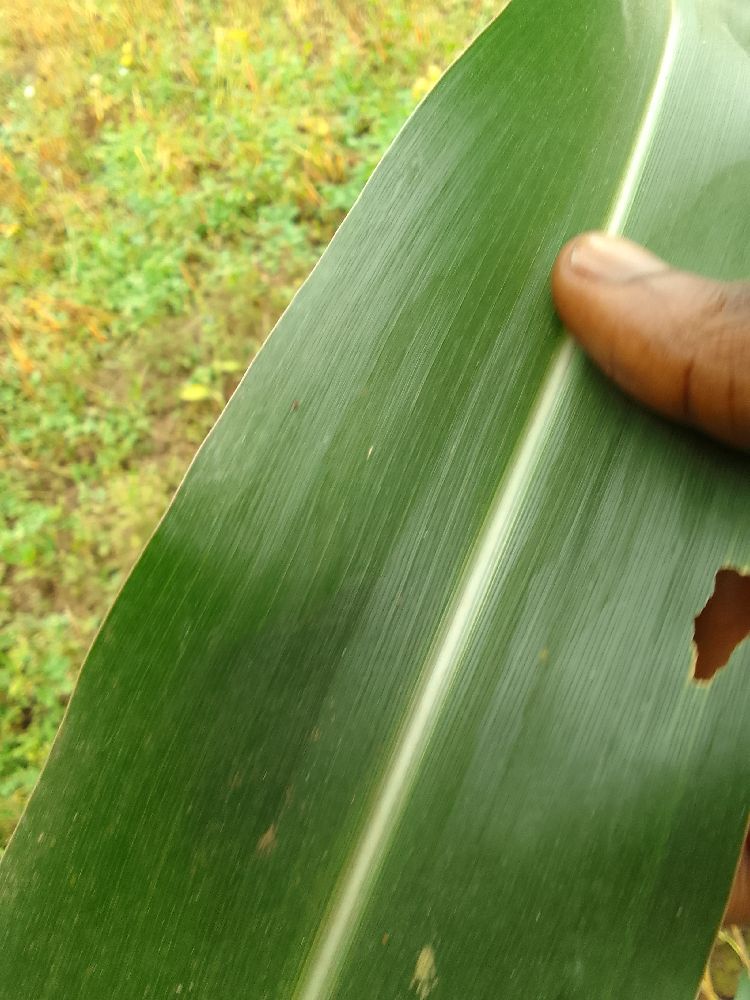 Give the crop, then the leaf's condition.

maize, healthy
